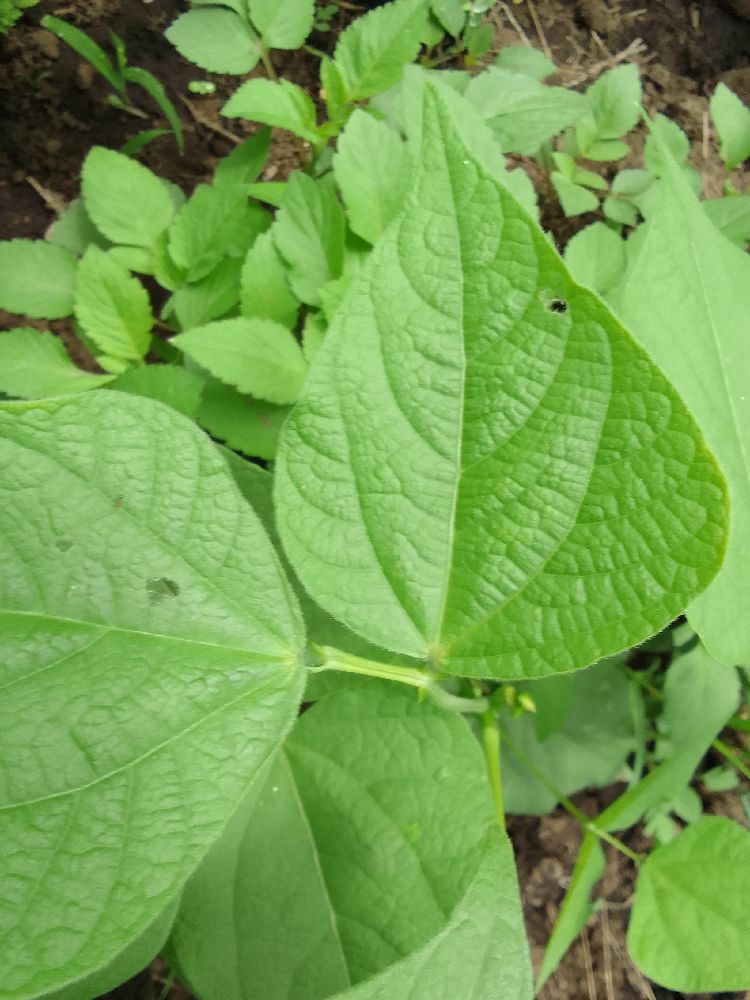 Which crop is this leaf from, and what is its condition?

common bean, healthy
